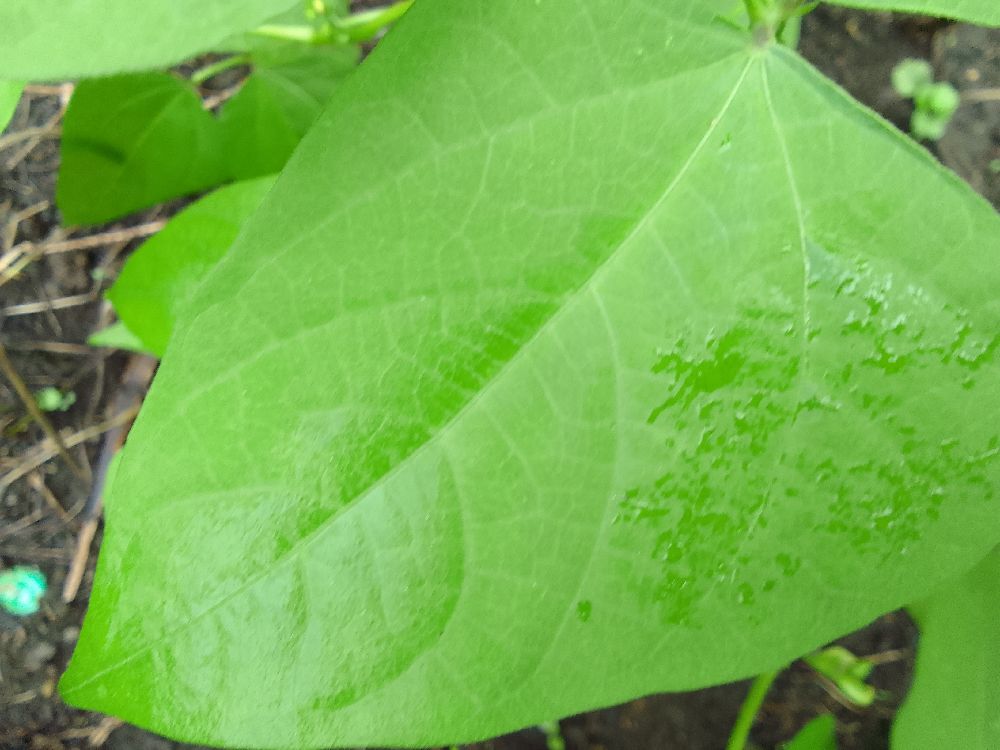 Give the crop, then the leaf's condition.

common bean, healthy
